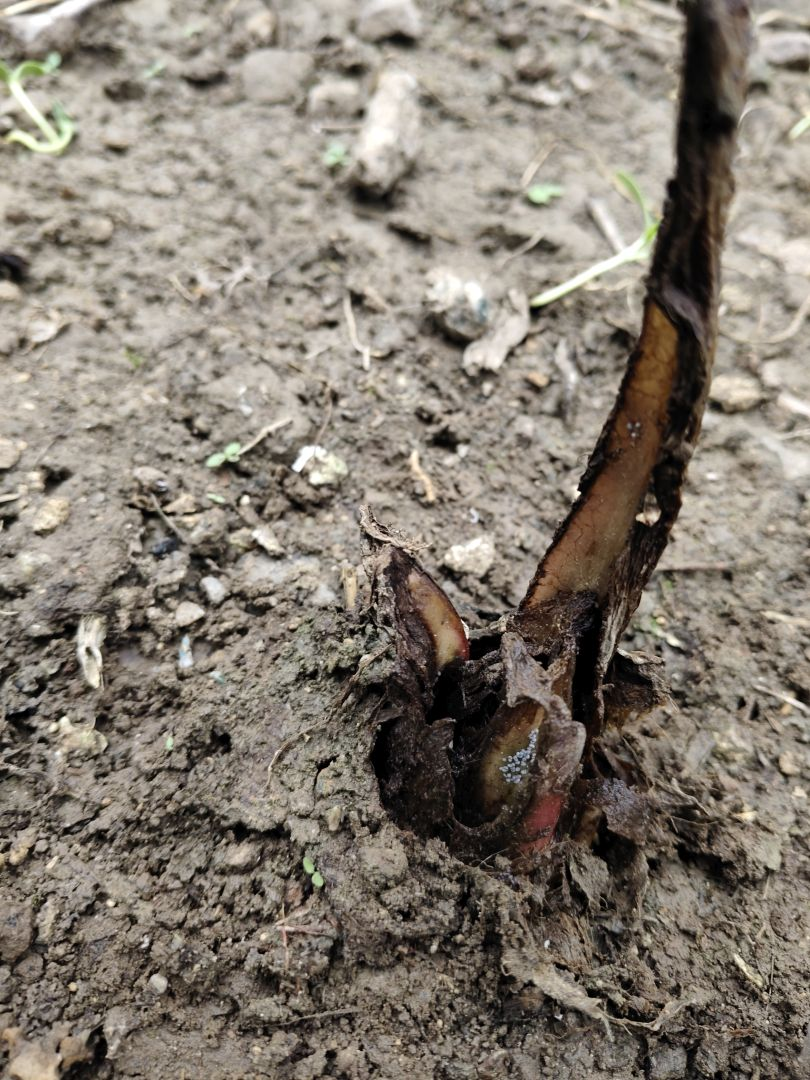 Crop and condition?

taro, root rot
